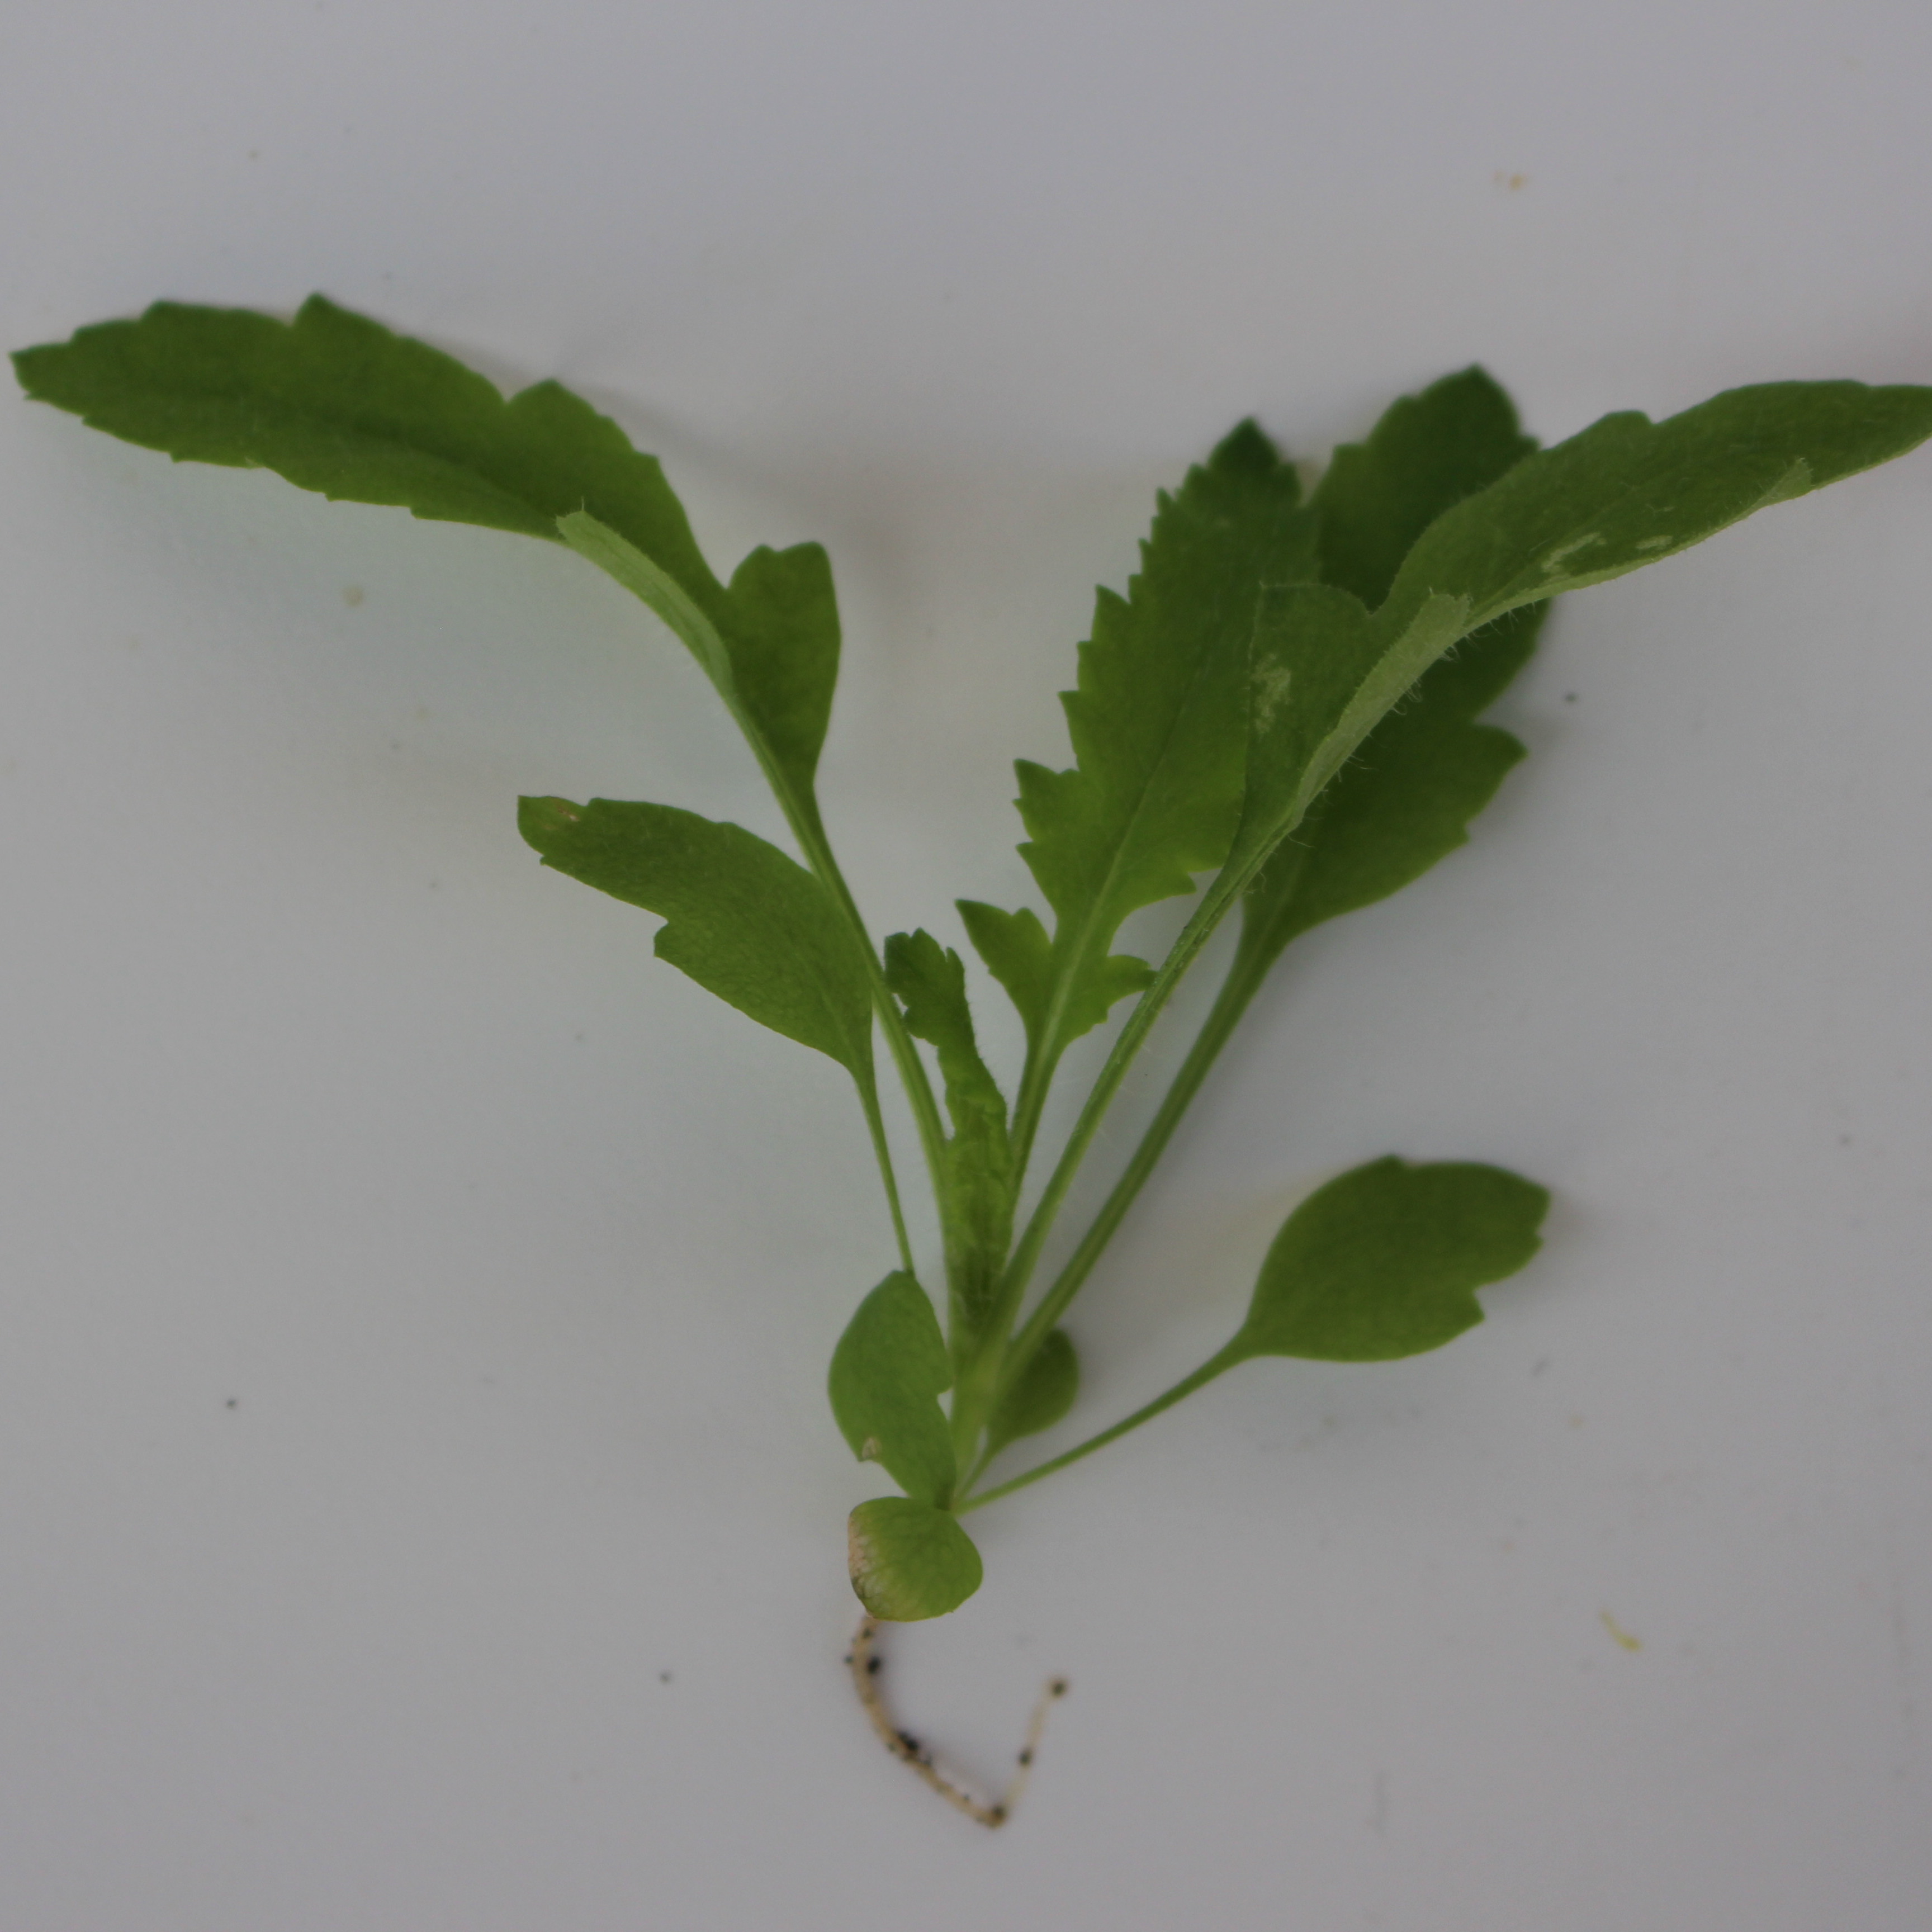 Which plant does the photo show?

Papaver rhoeas
